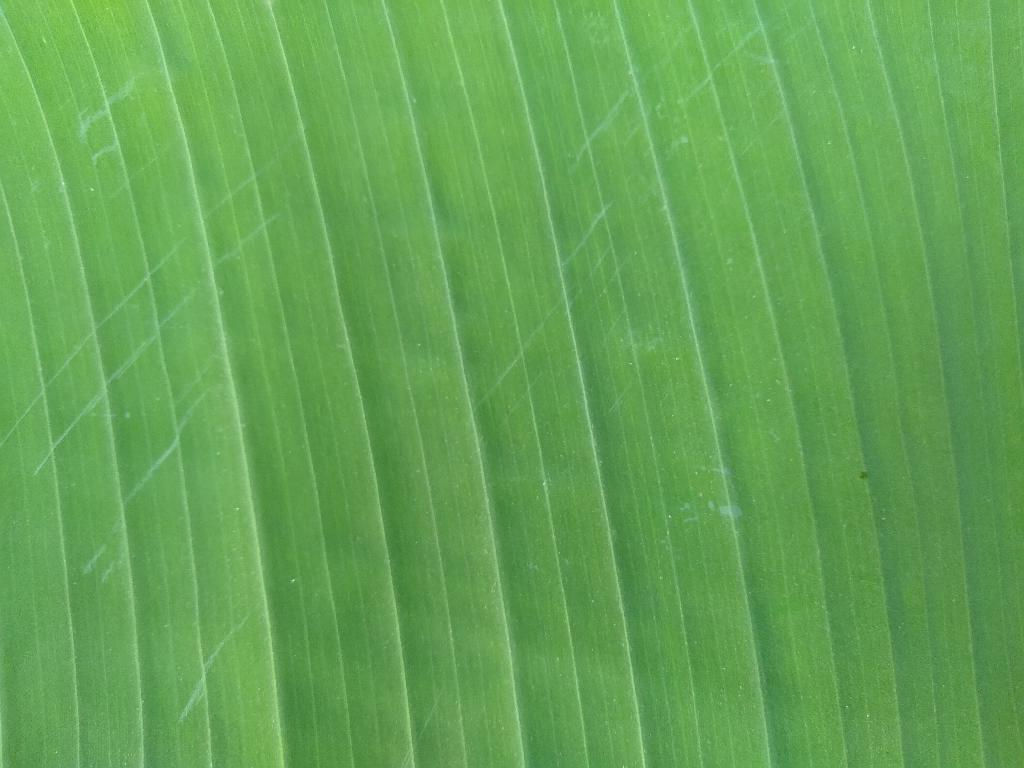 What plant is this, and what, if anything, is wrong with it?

banana, healthy
